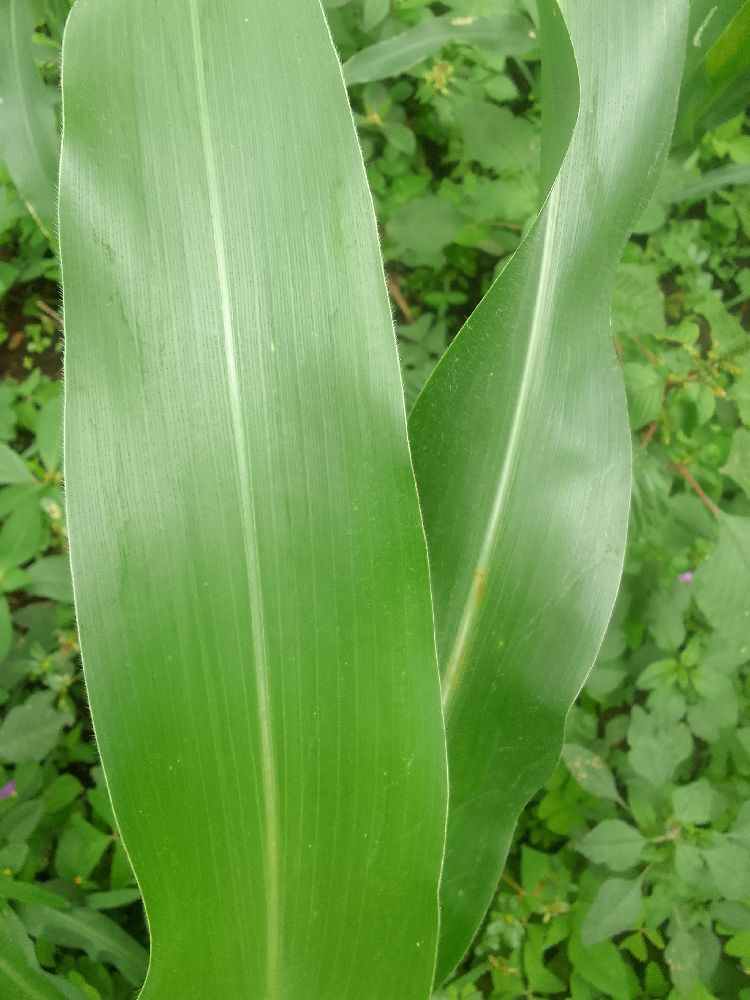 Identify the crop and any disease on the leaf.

maize, healthy
